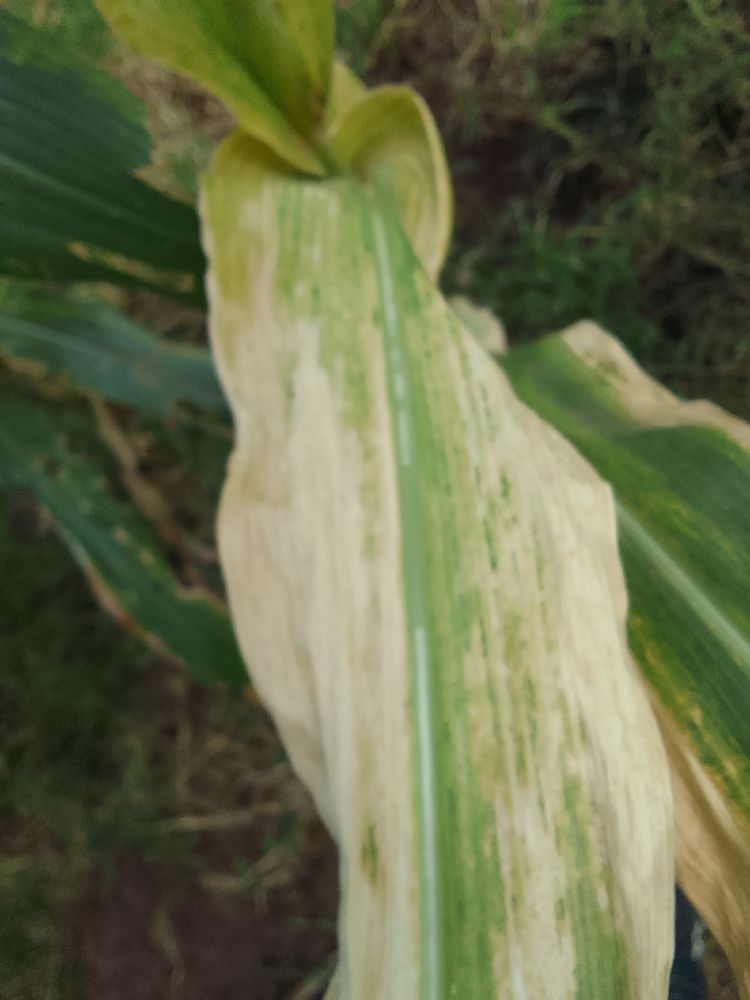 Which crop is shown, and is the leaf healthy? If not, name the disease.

maize, maize lethal necrosis
